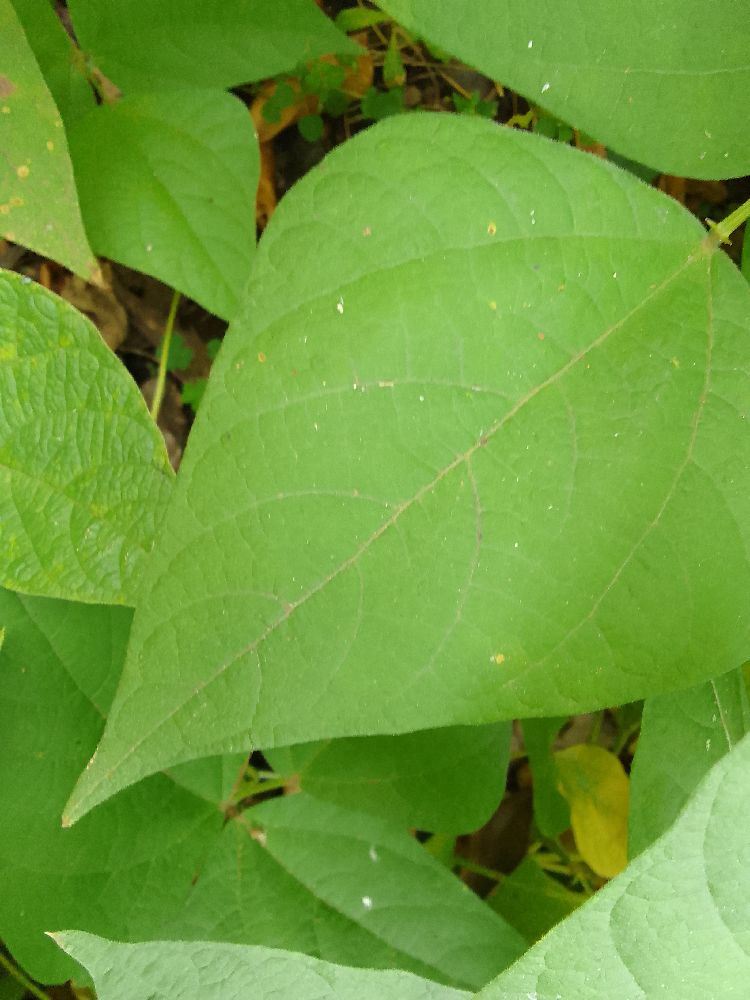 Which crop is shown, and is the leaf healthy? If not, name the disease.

common bean, healthy
